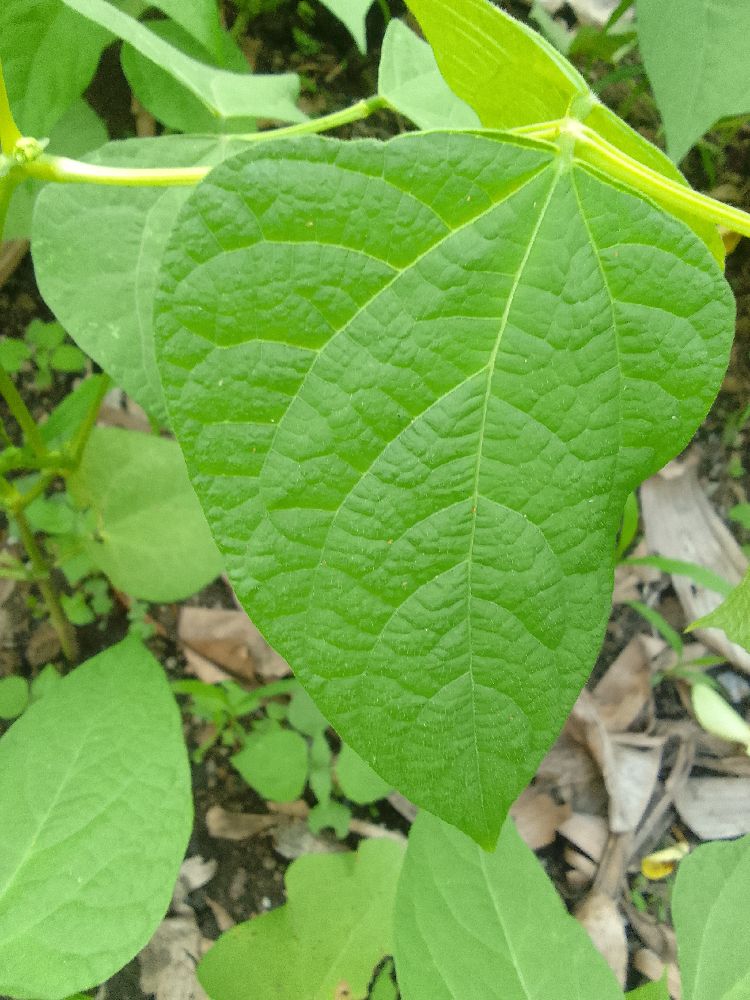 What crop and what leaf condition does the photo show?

common bean, healthy
